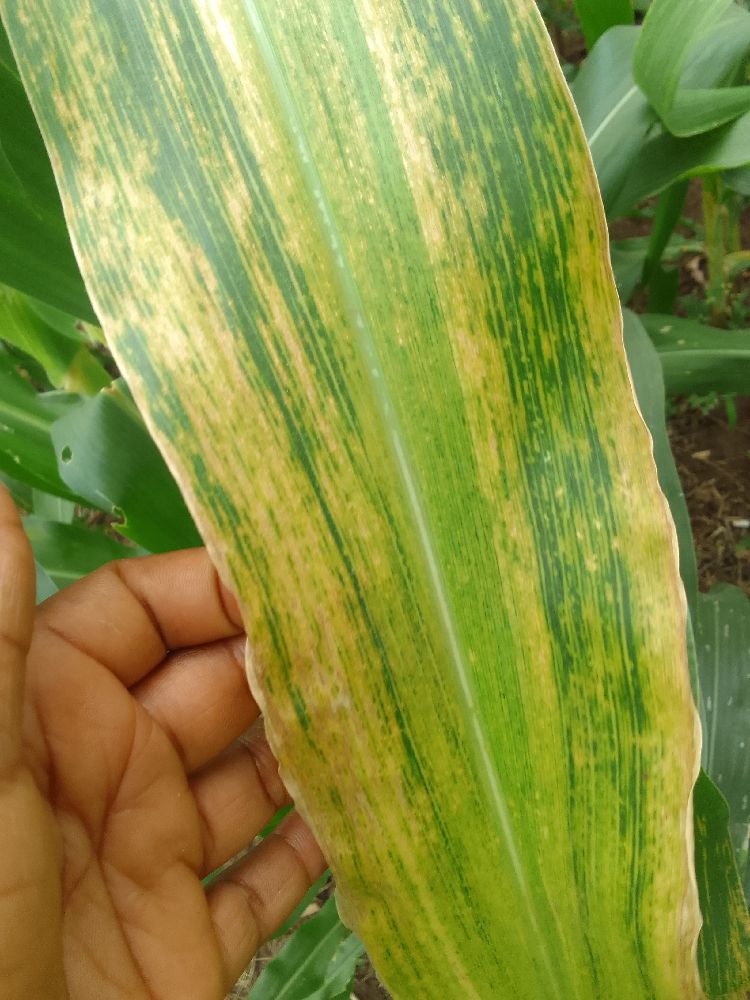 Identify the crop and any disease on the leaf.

maize, maize lethal necrosis
